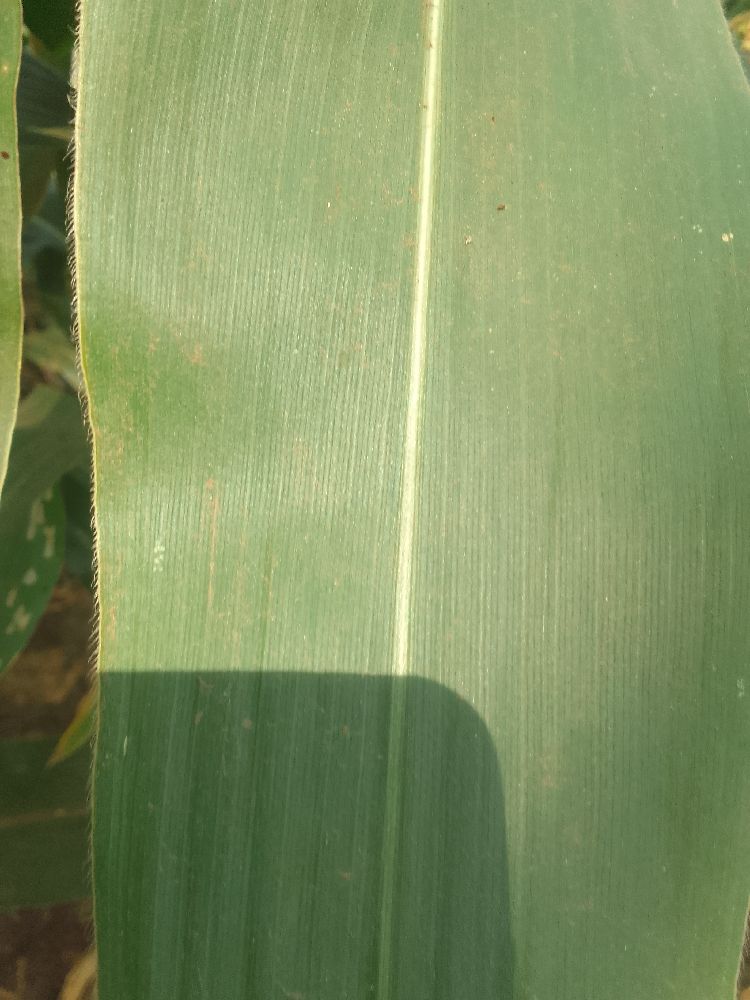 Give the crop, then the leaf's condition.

maize, healthy
